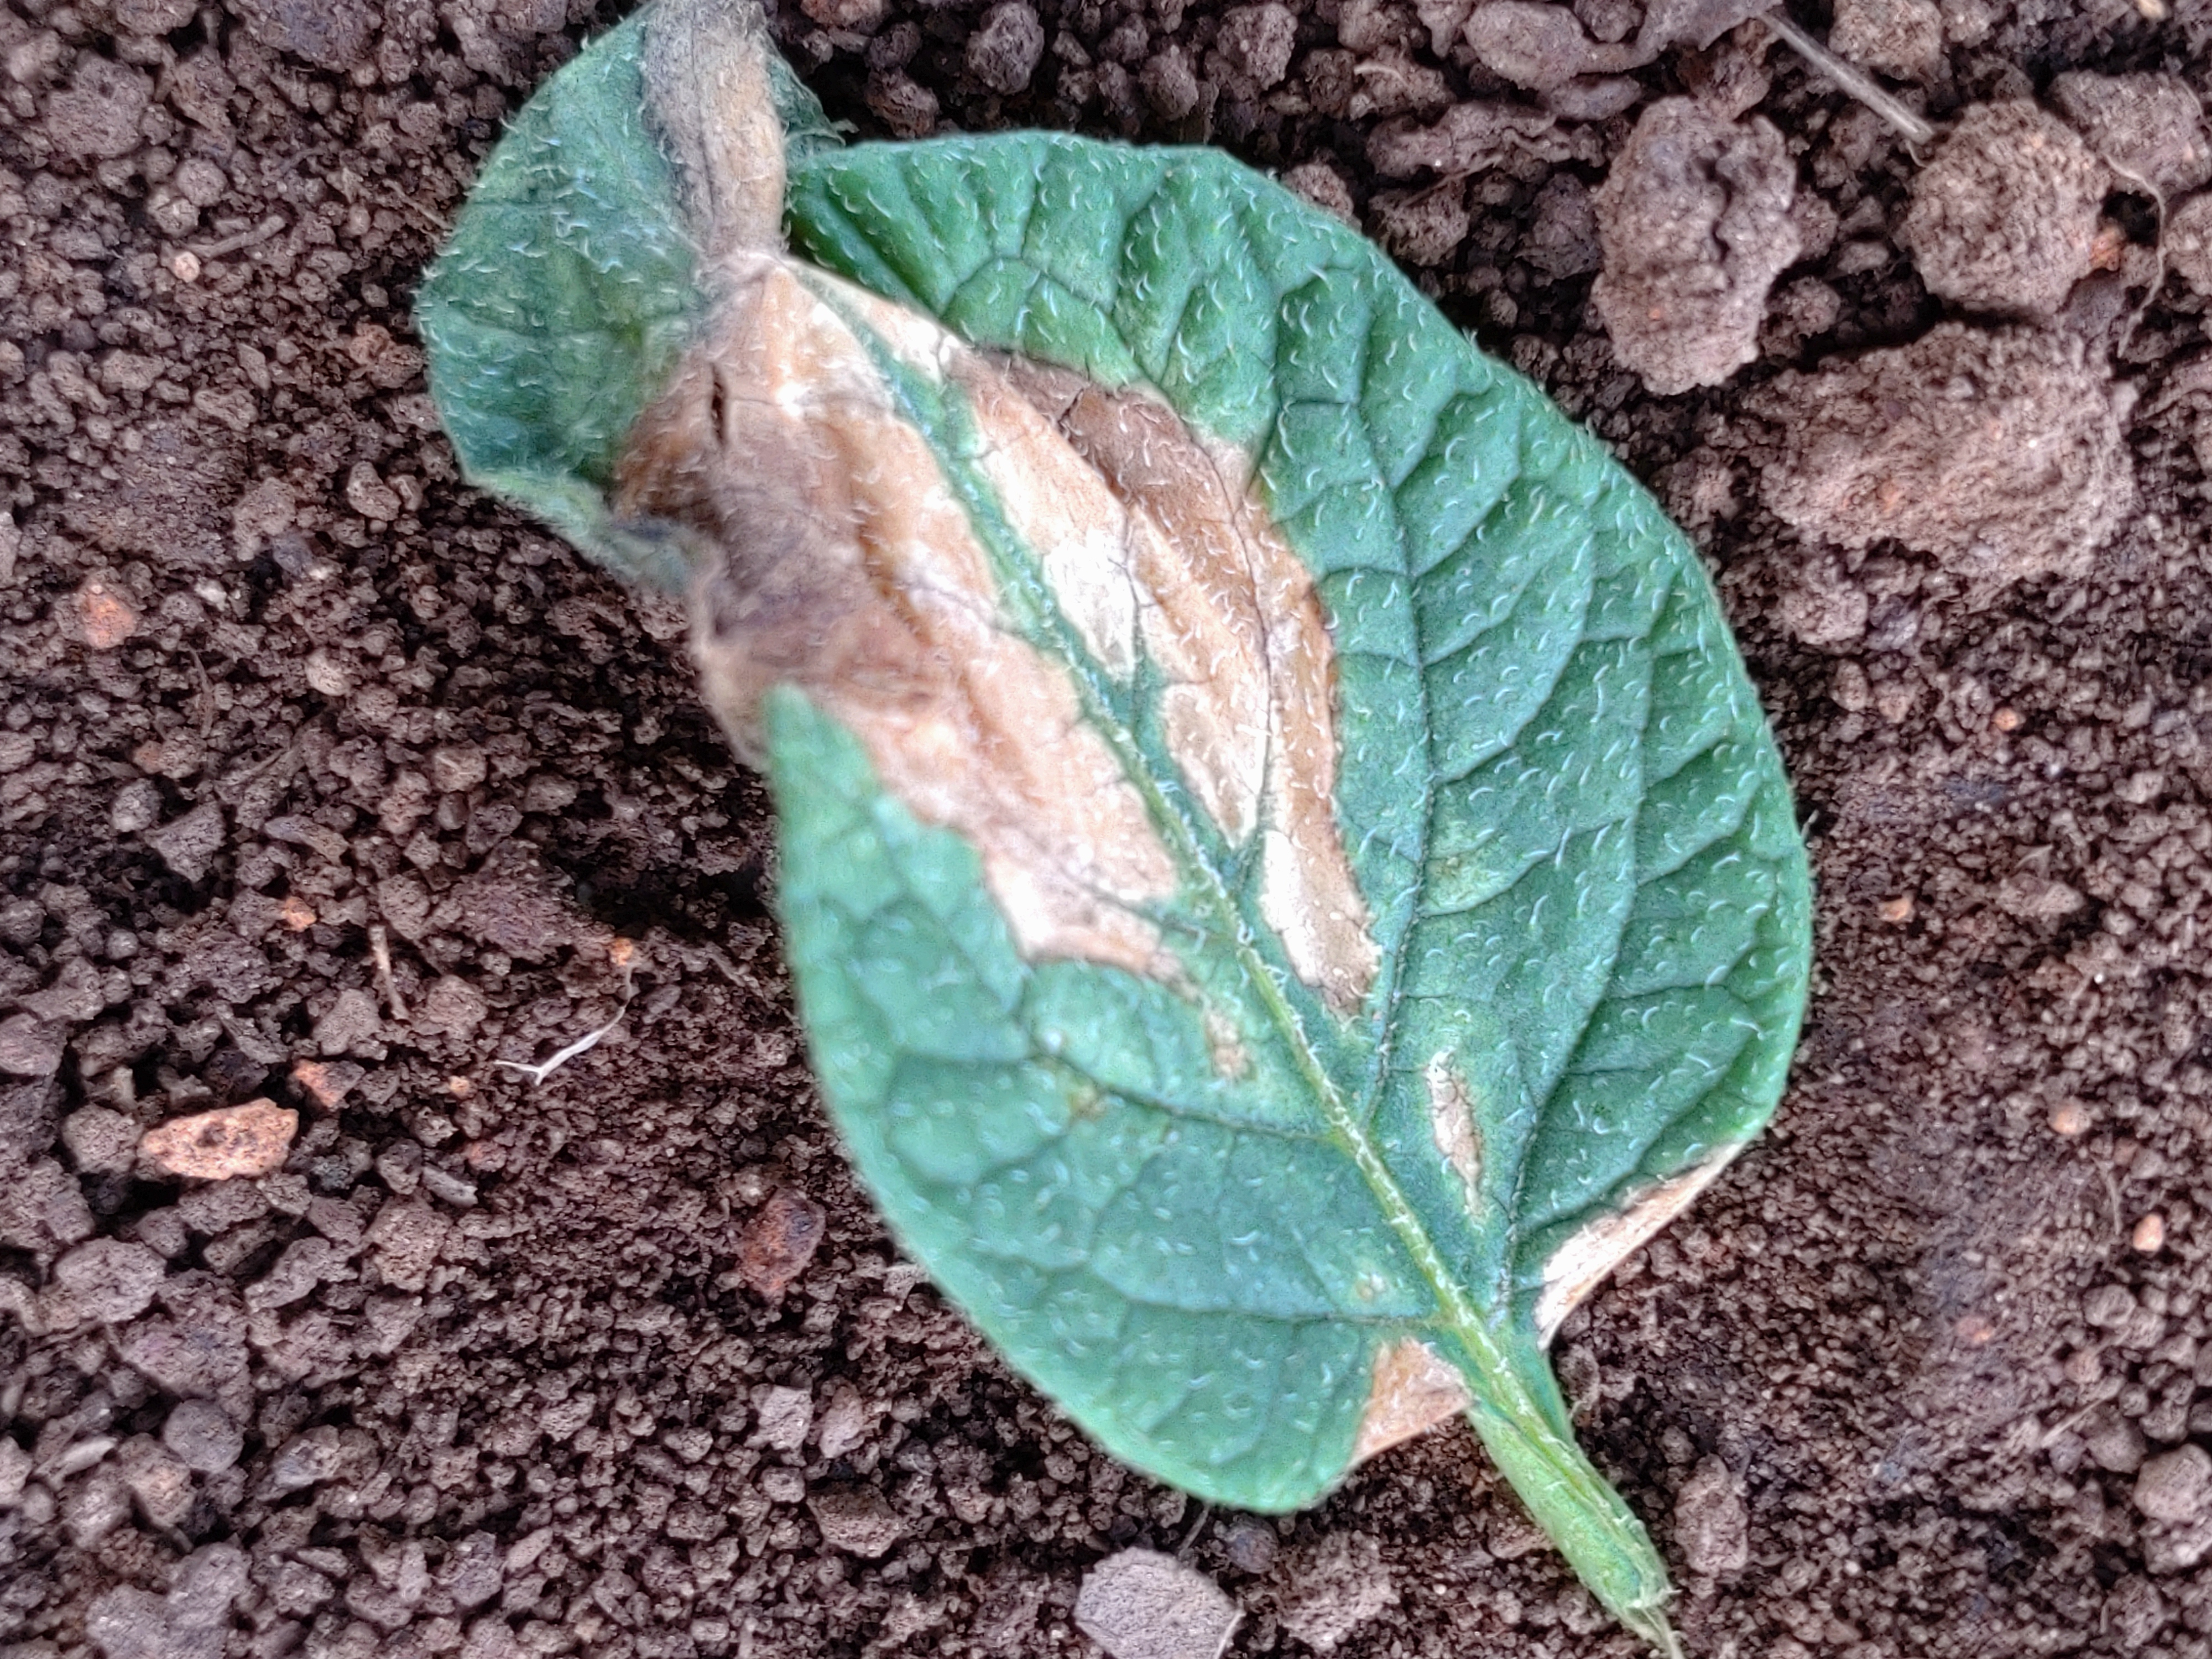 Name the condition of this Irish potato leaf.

early blight
